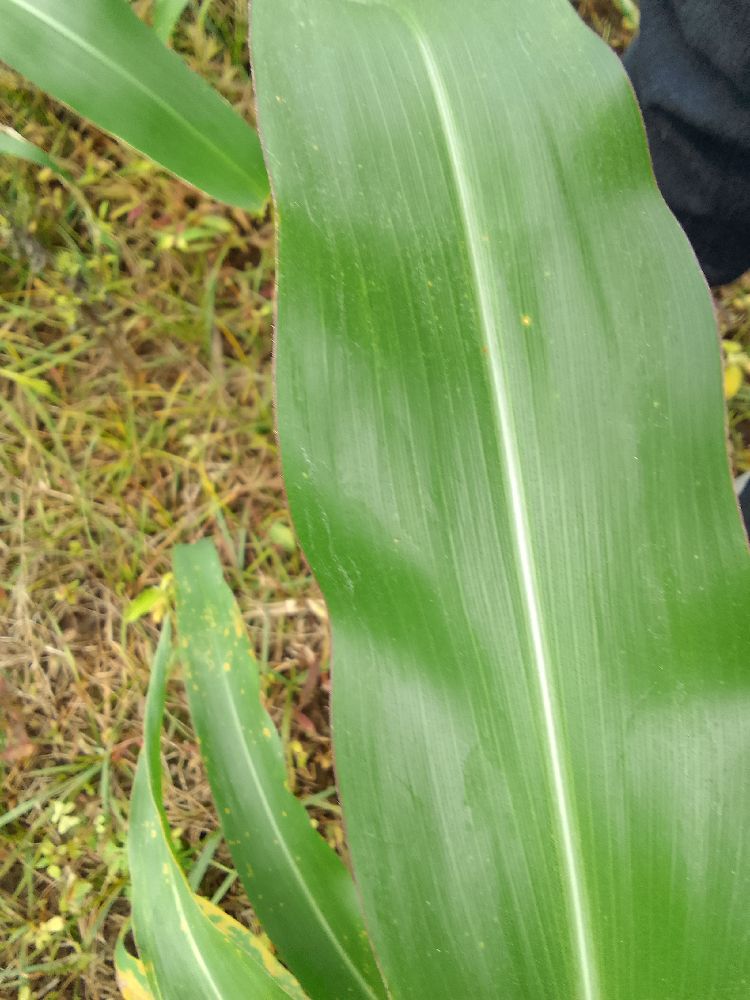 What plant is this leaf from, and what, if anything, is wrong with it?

maize, healthy
